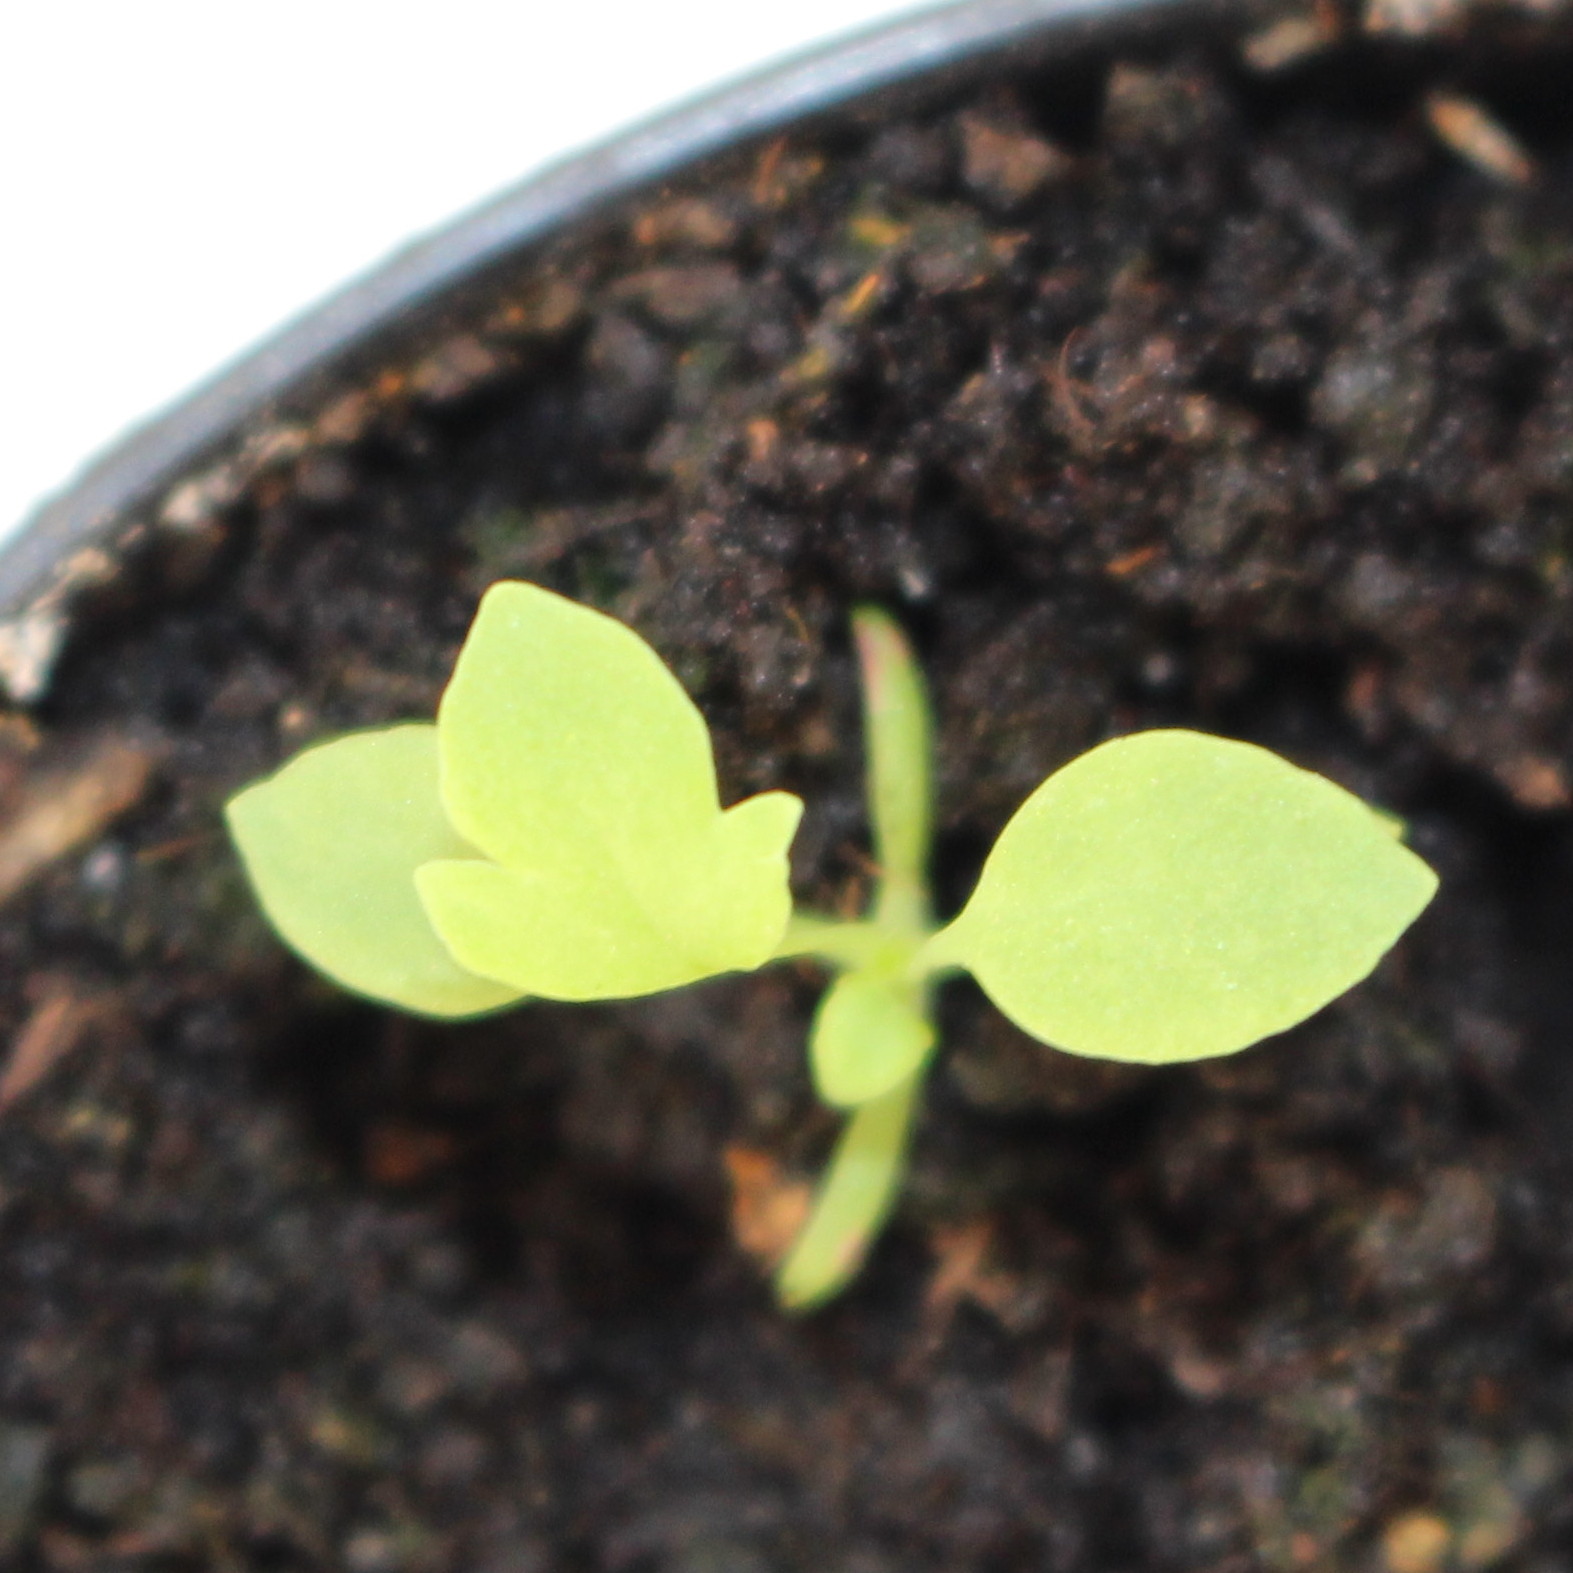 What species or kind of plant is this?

Papaver rhoeas
